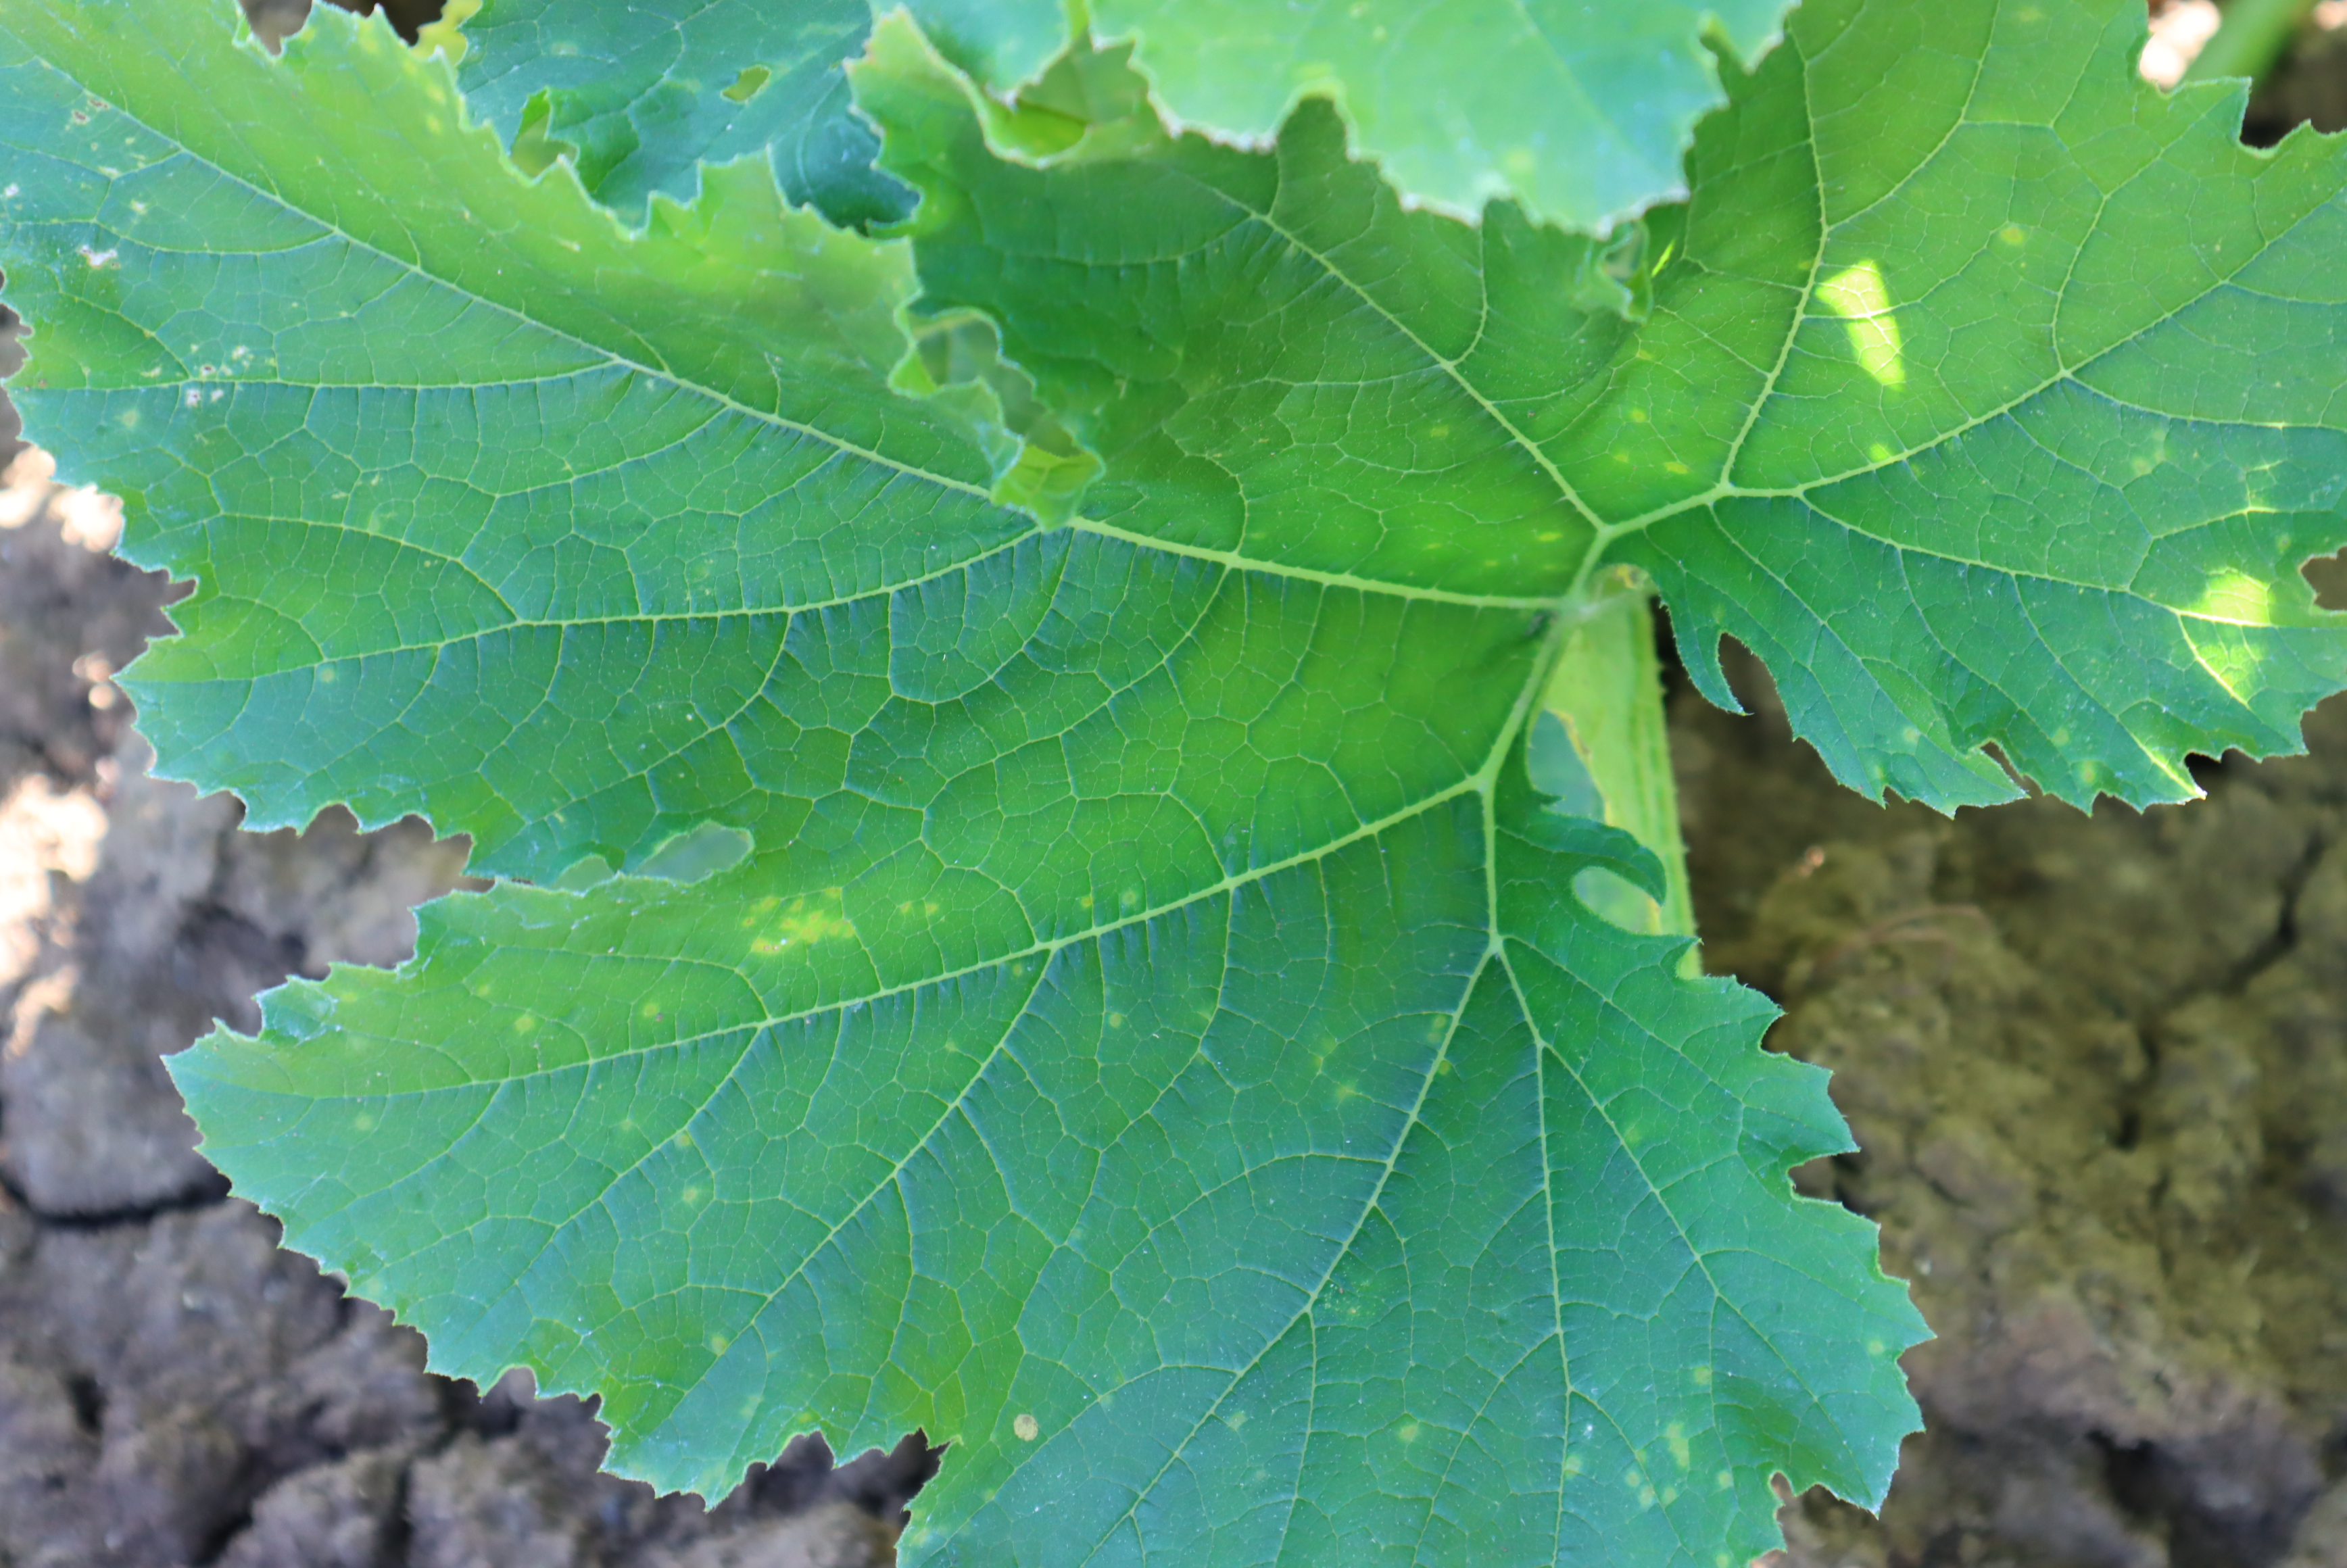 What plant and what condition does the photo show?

zucchini, bacterial leaf spot
